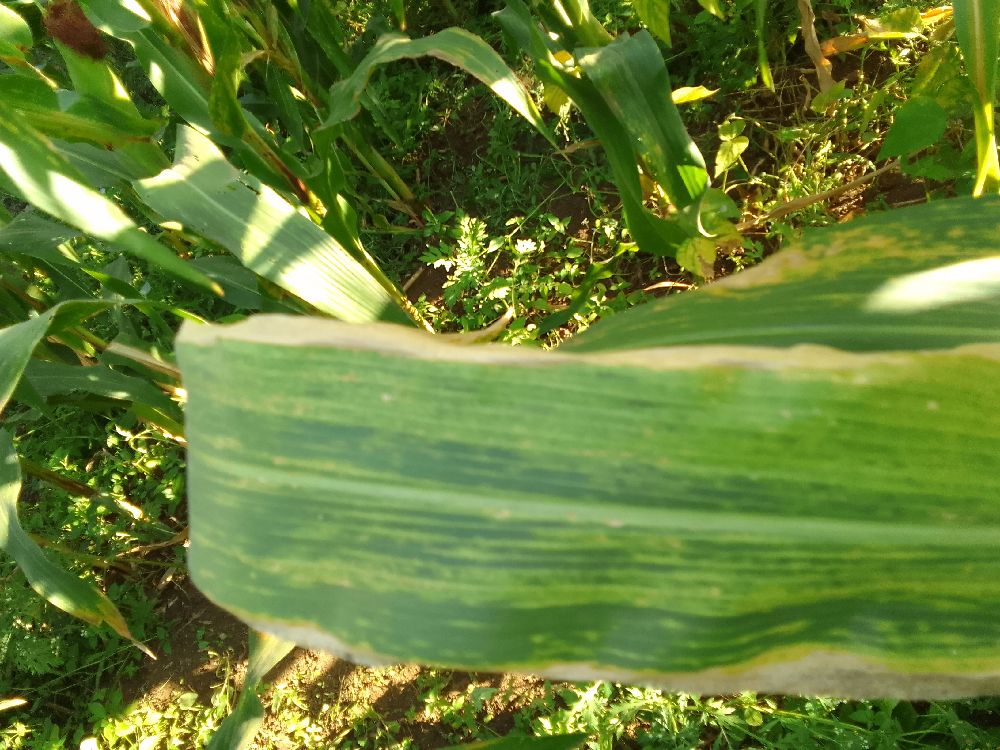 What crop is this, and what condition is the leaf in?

maize, maize lethal necrosis
